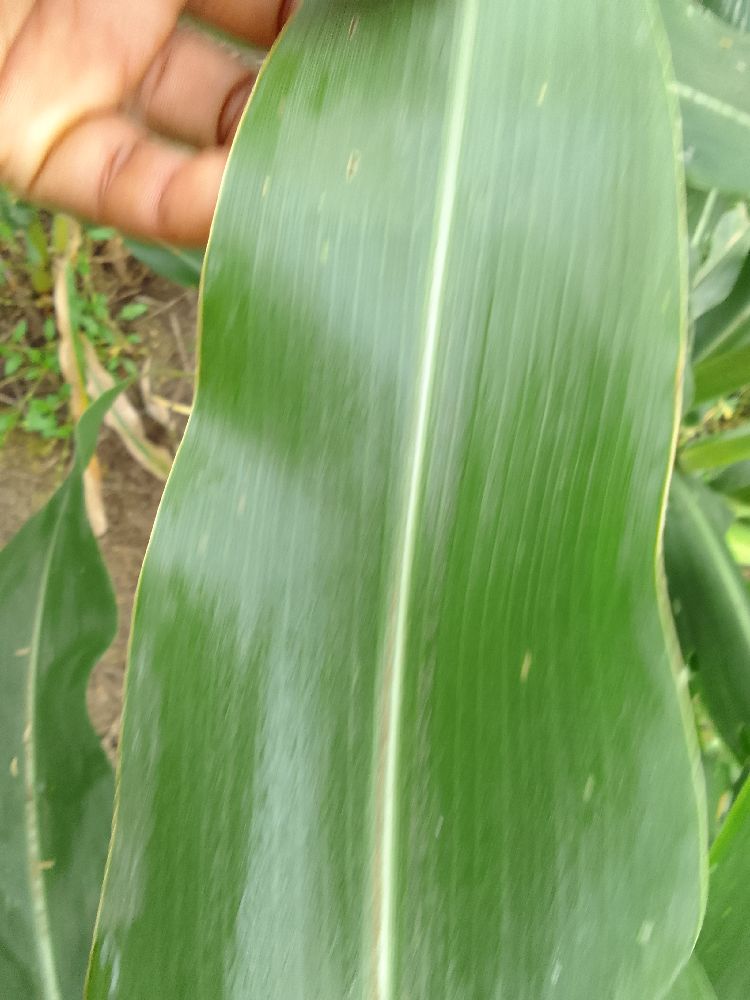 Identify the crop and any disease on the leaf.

maize, healthy
